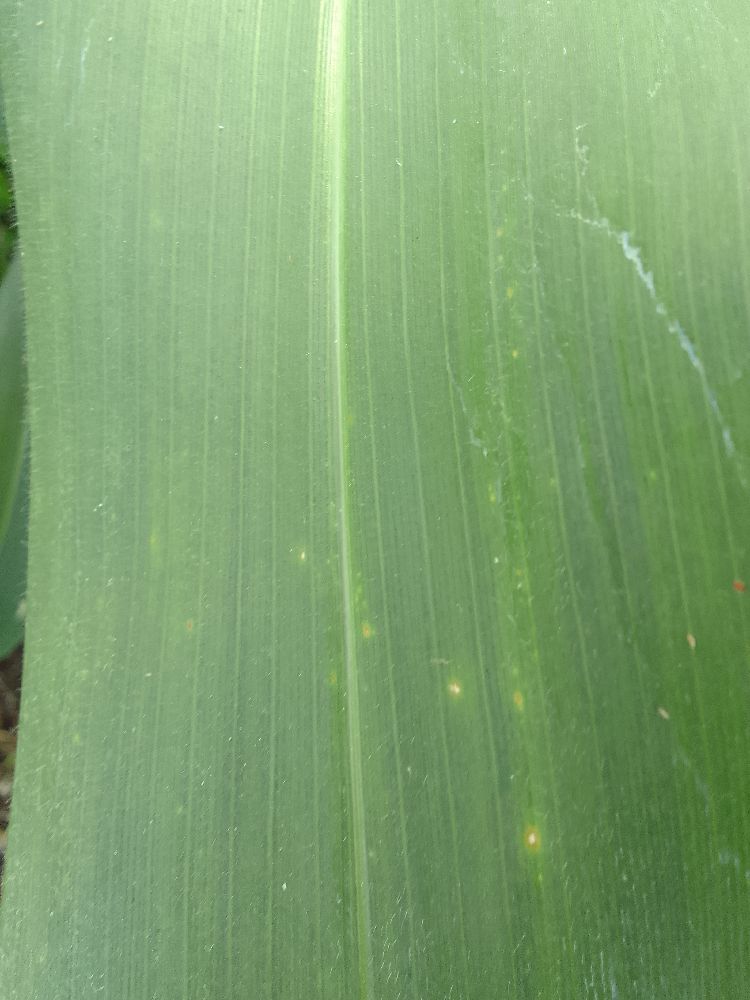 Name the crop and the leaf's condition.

maize, healthy
